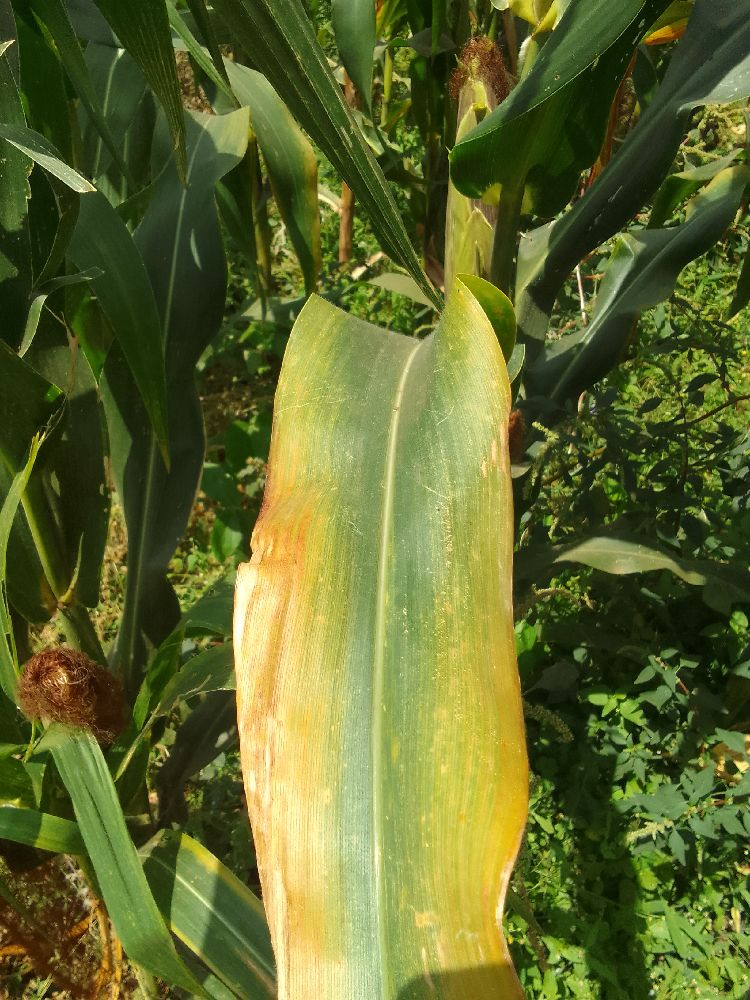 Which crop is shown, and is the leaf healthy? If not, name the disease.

maize, maize lethal necrosis
